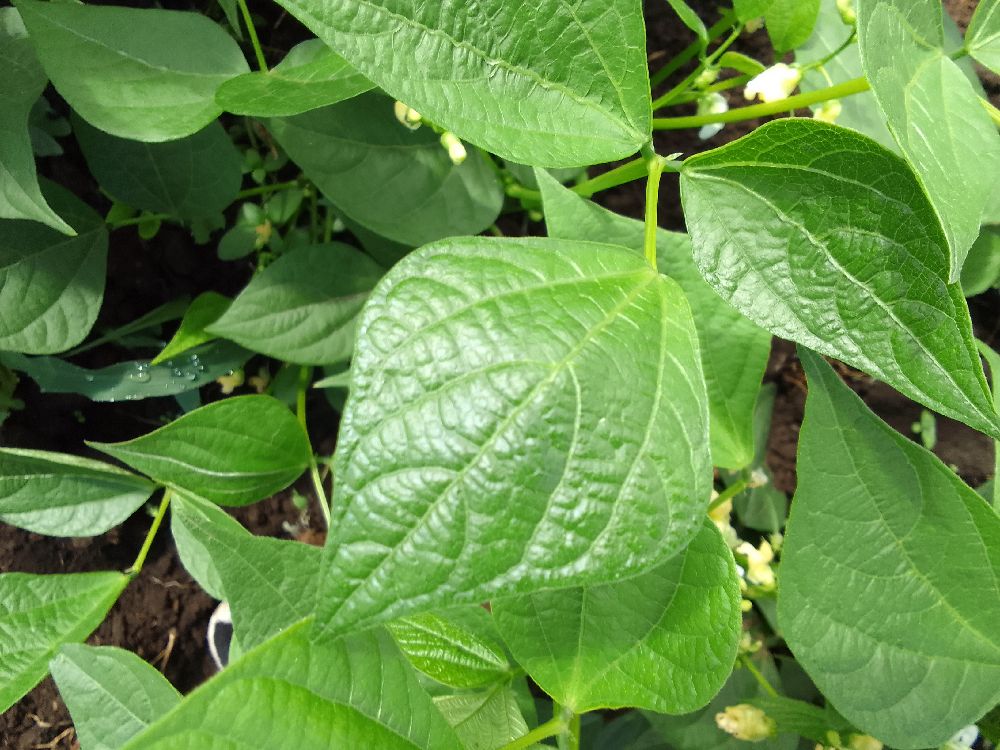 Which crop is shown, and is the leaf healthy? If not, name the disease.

common bean, healthy
